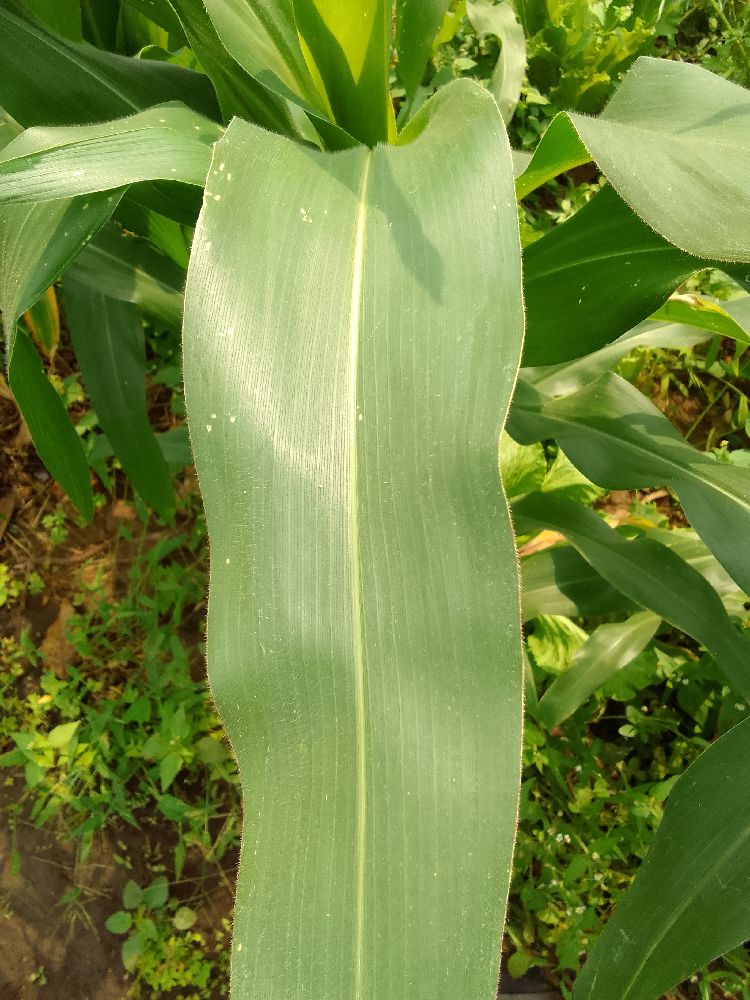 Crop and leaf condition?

maize, healthy
